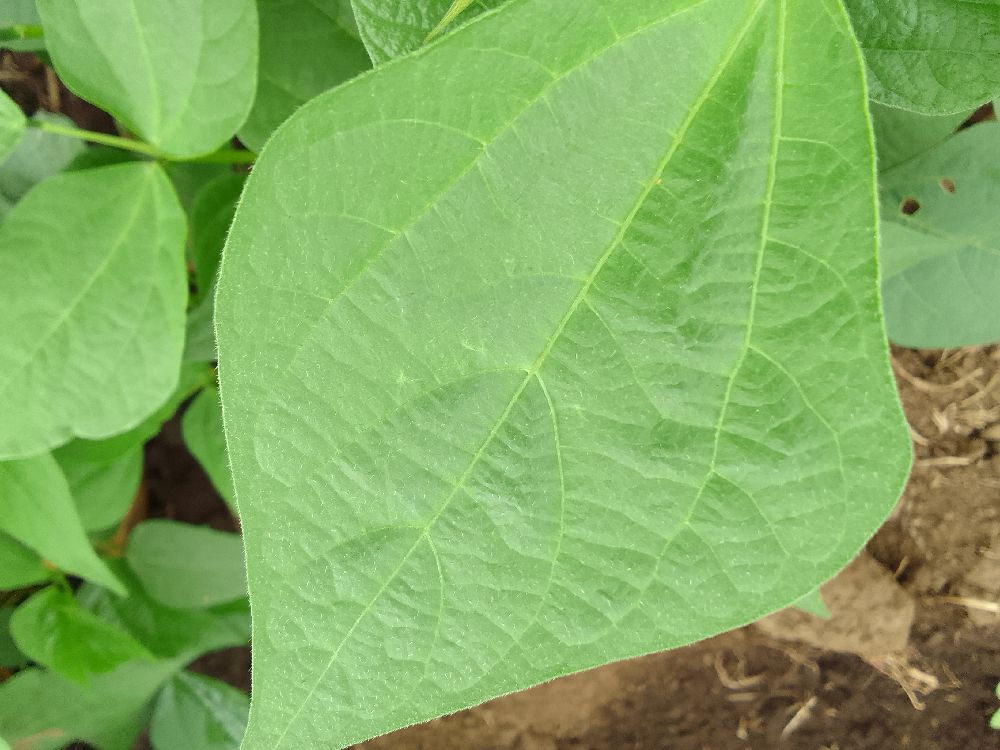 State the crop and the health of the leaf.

common bean, healthy
